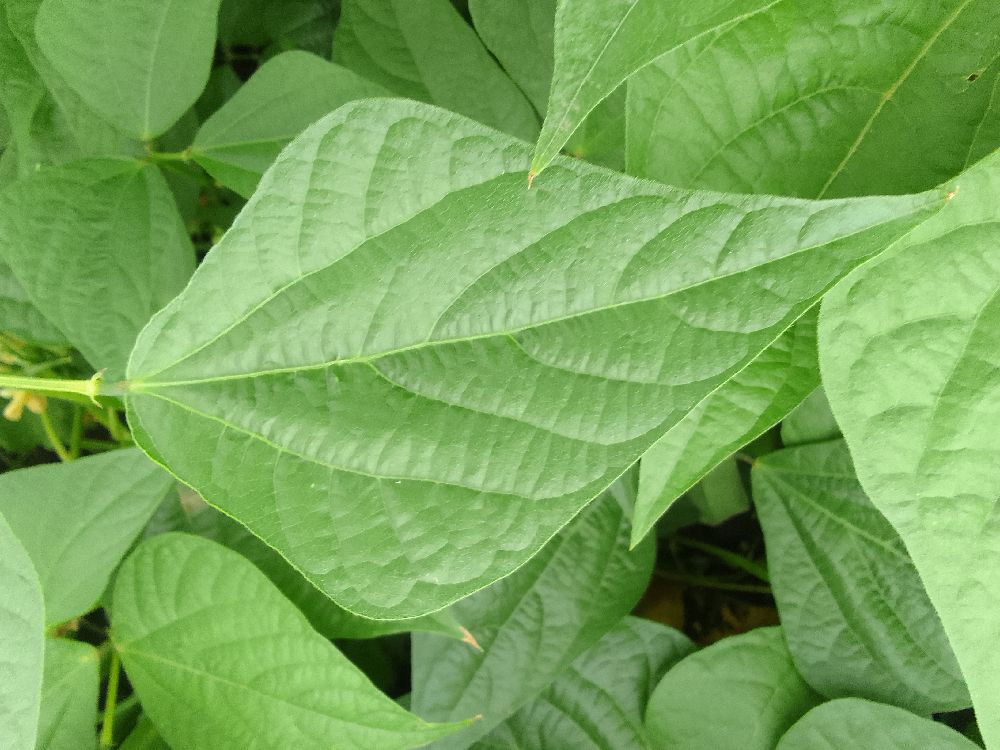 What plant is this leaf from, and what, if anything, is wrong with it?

common bean, healthy
